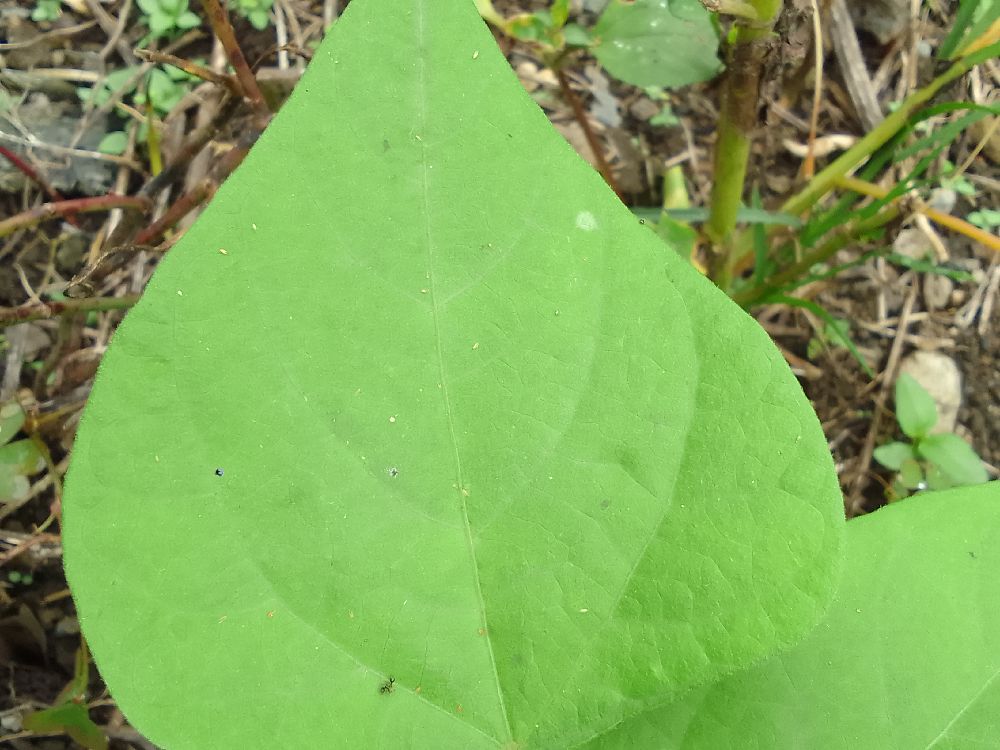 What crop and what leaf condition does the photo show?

common bean, healthy
